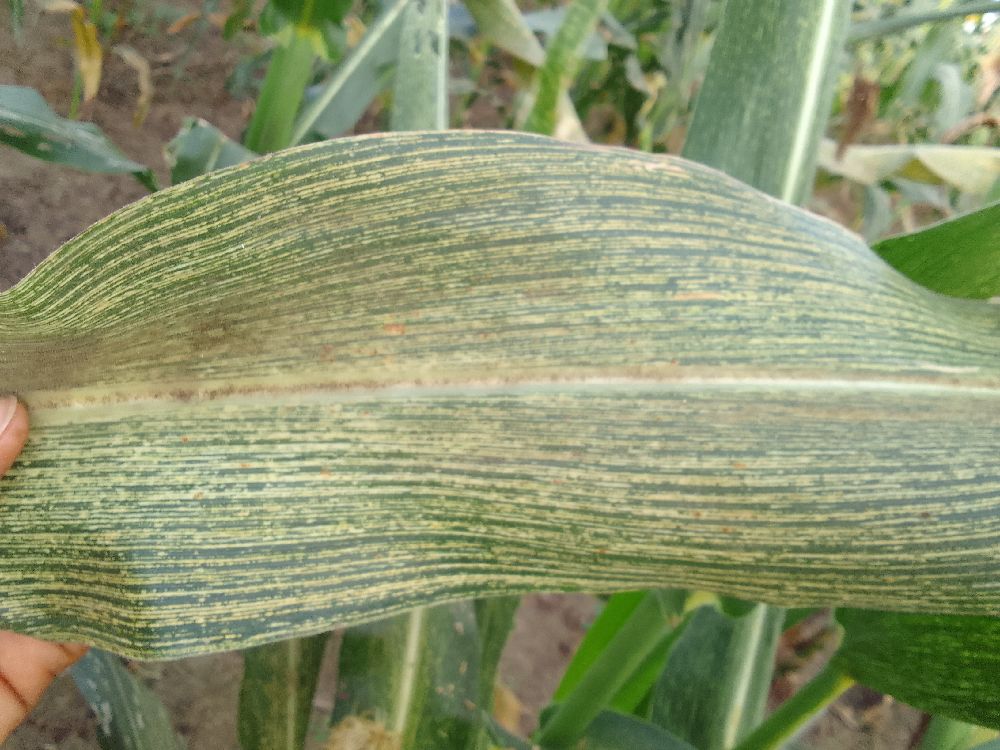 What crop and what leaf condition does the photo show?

maize, maize streak virus
